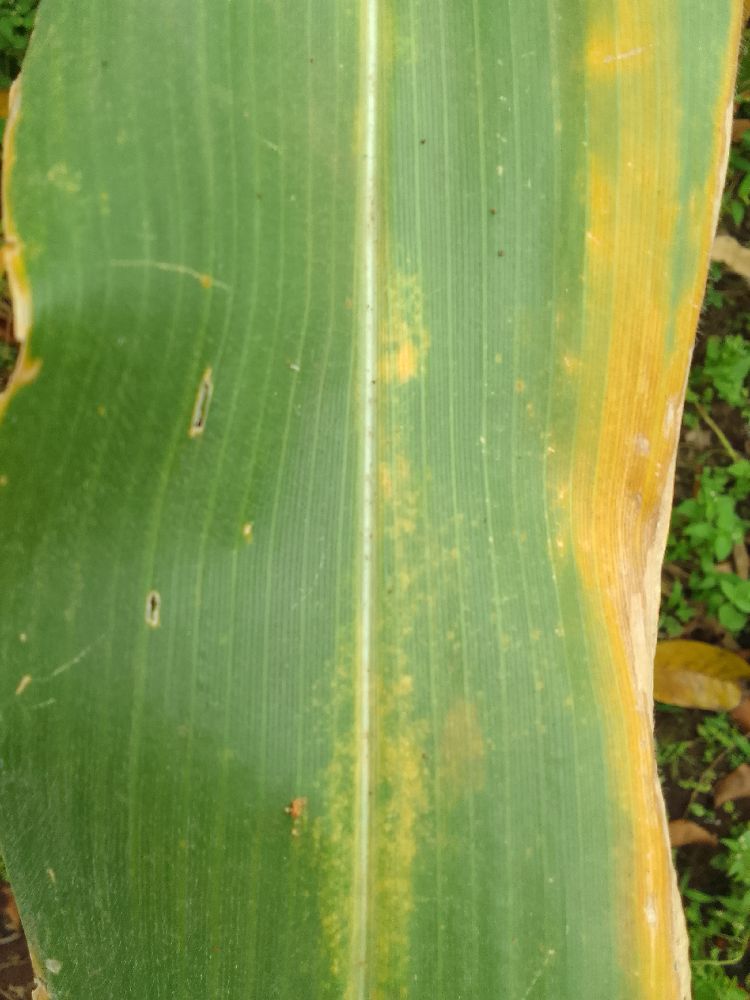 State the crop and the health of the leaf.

maize, maize lethal necrosis
